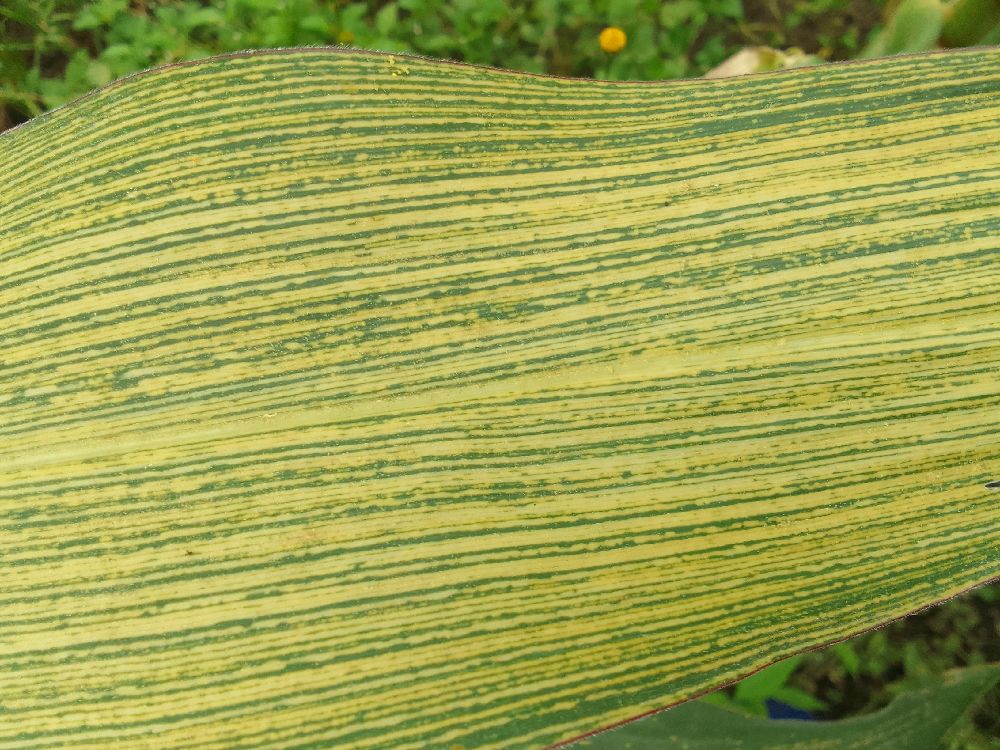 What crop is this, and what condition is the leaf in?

maize, maize streak virus
